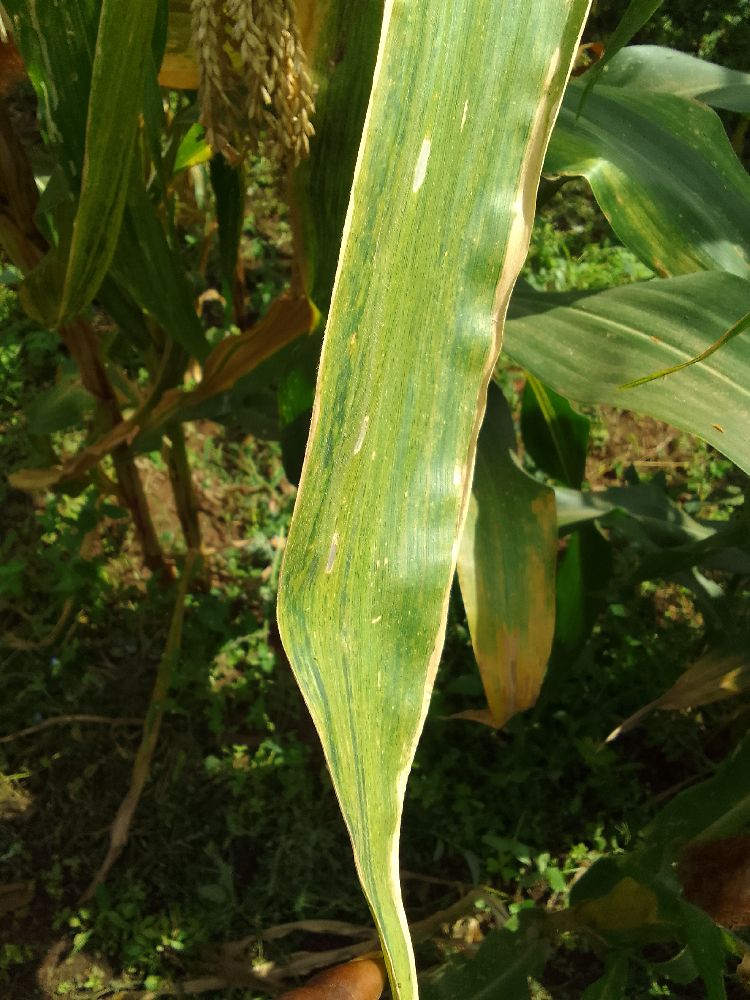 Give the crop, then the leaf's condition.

maize, maize lethal necrosis
